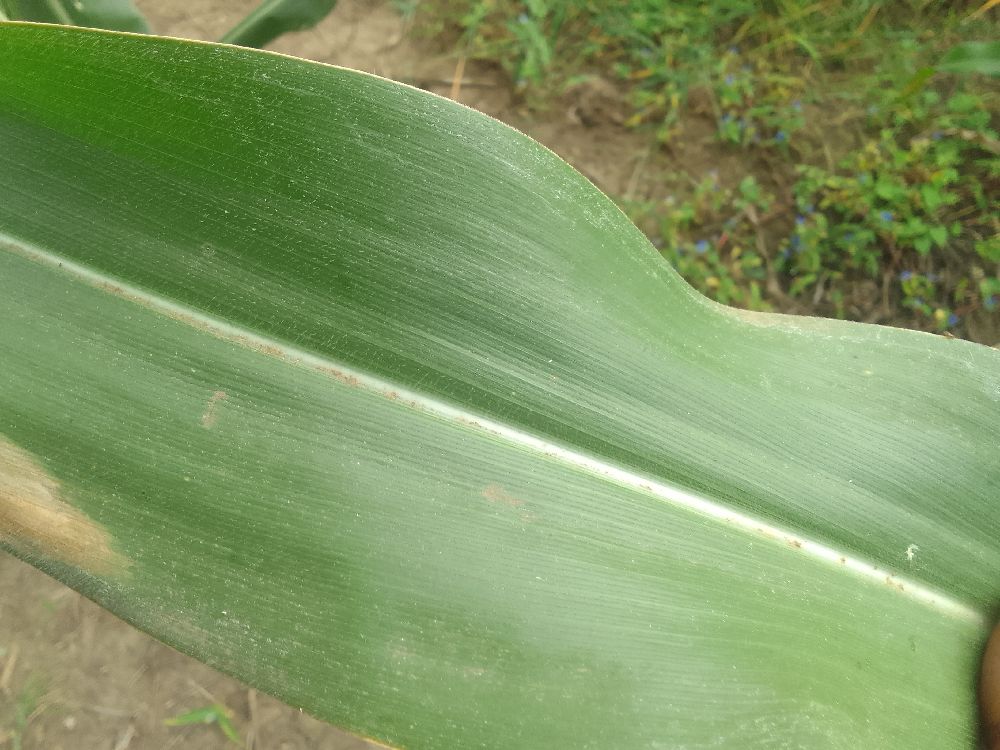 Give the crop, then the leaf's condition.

maize, healthy
